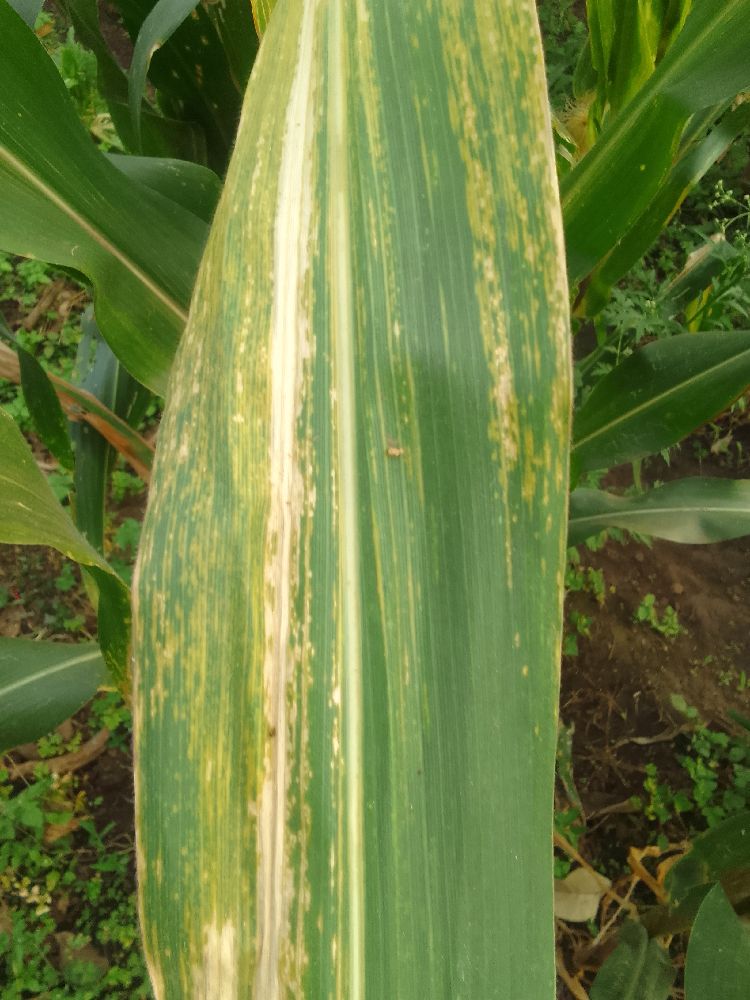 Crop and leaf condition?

maize, maize lethal necrosis
